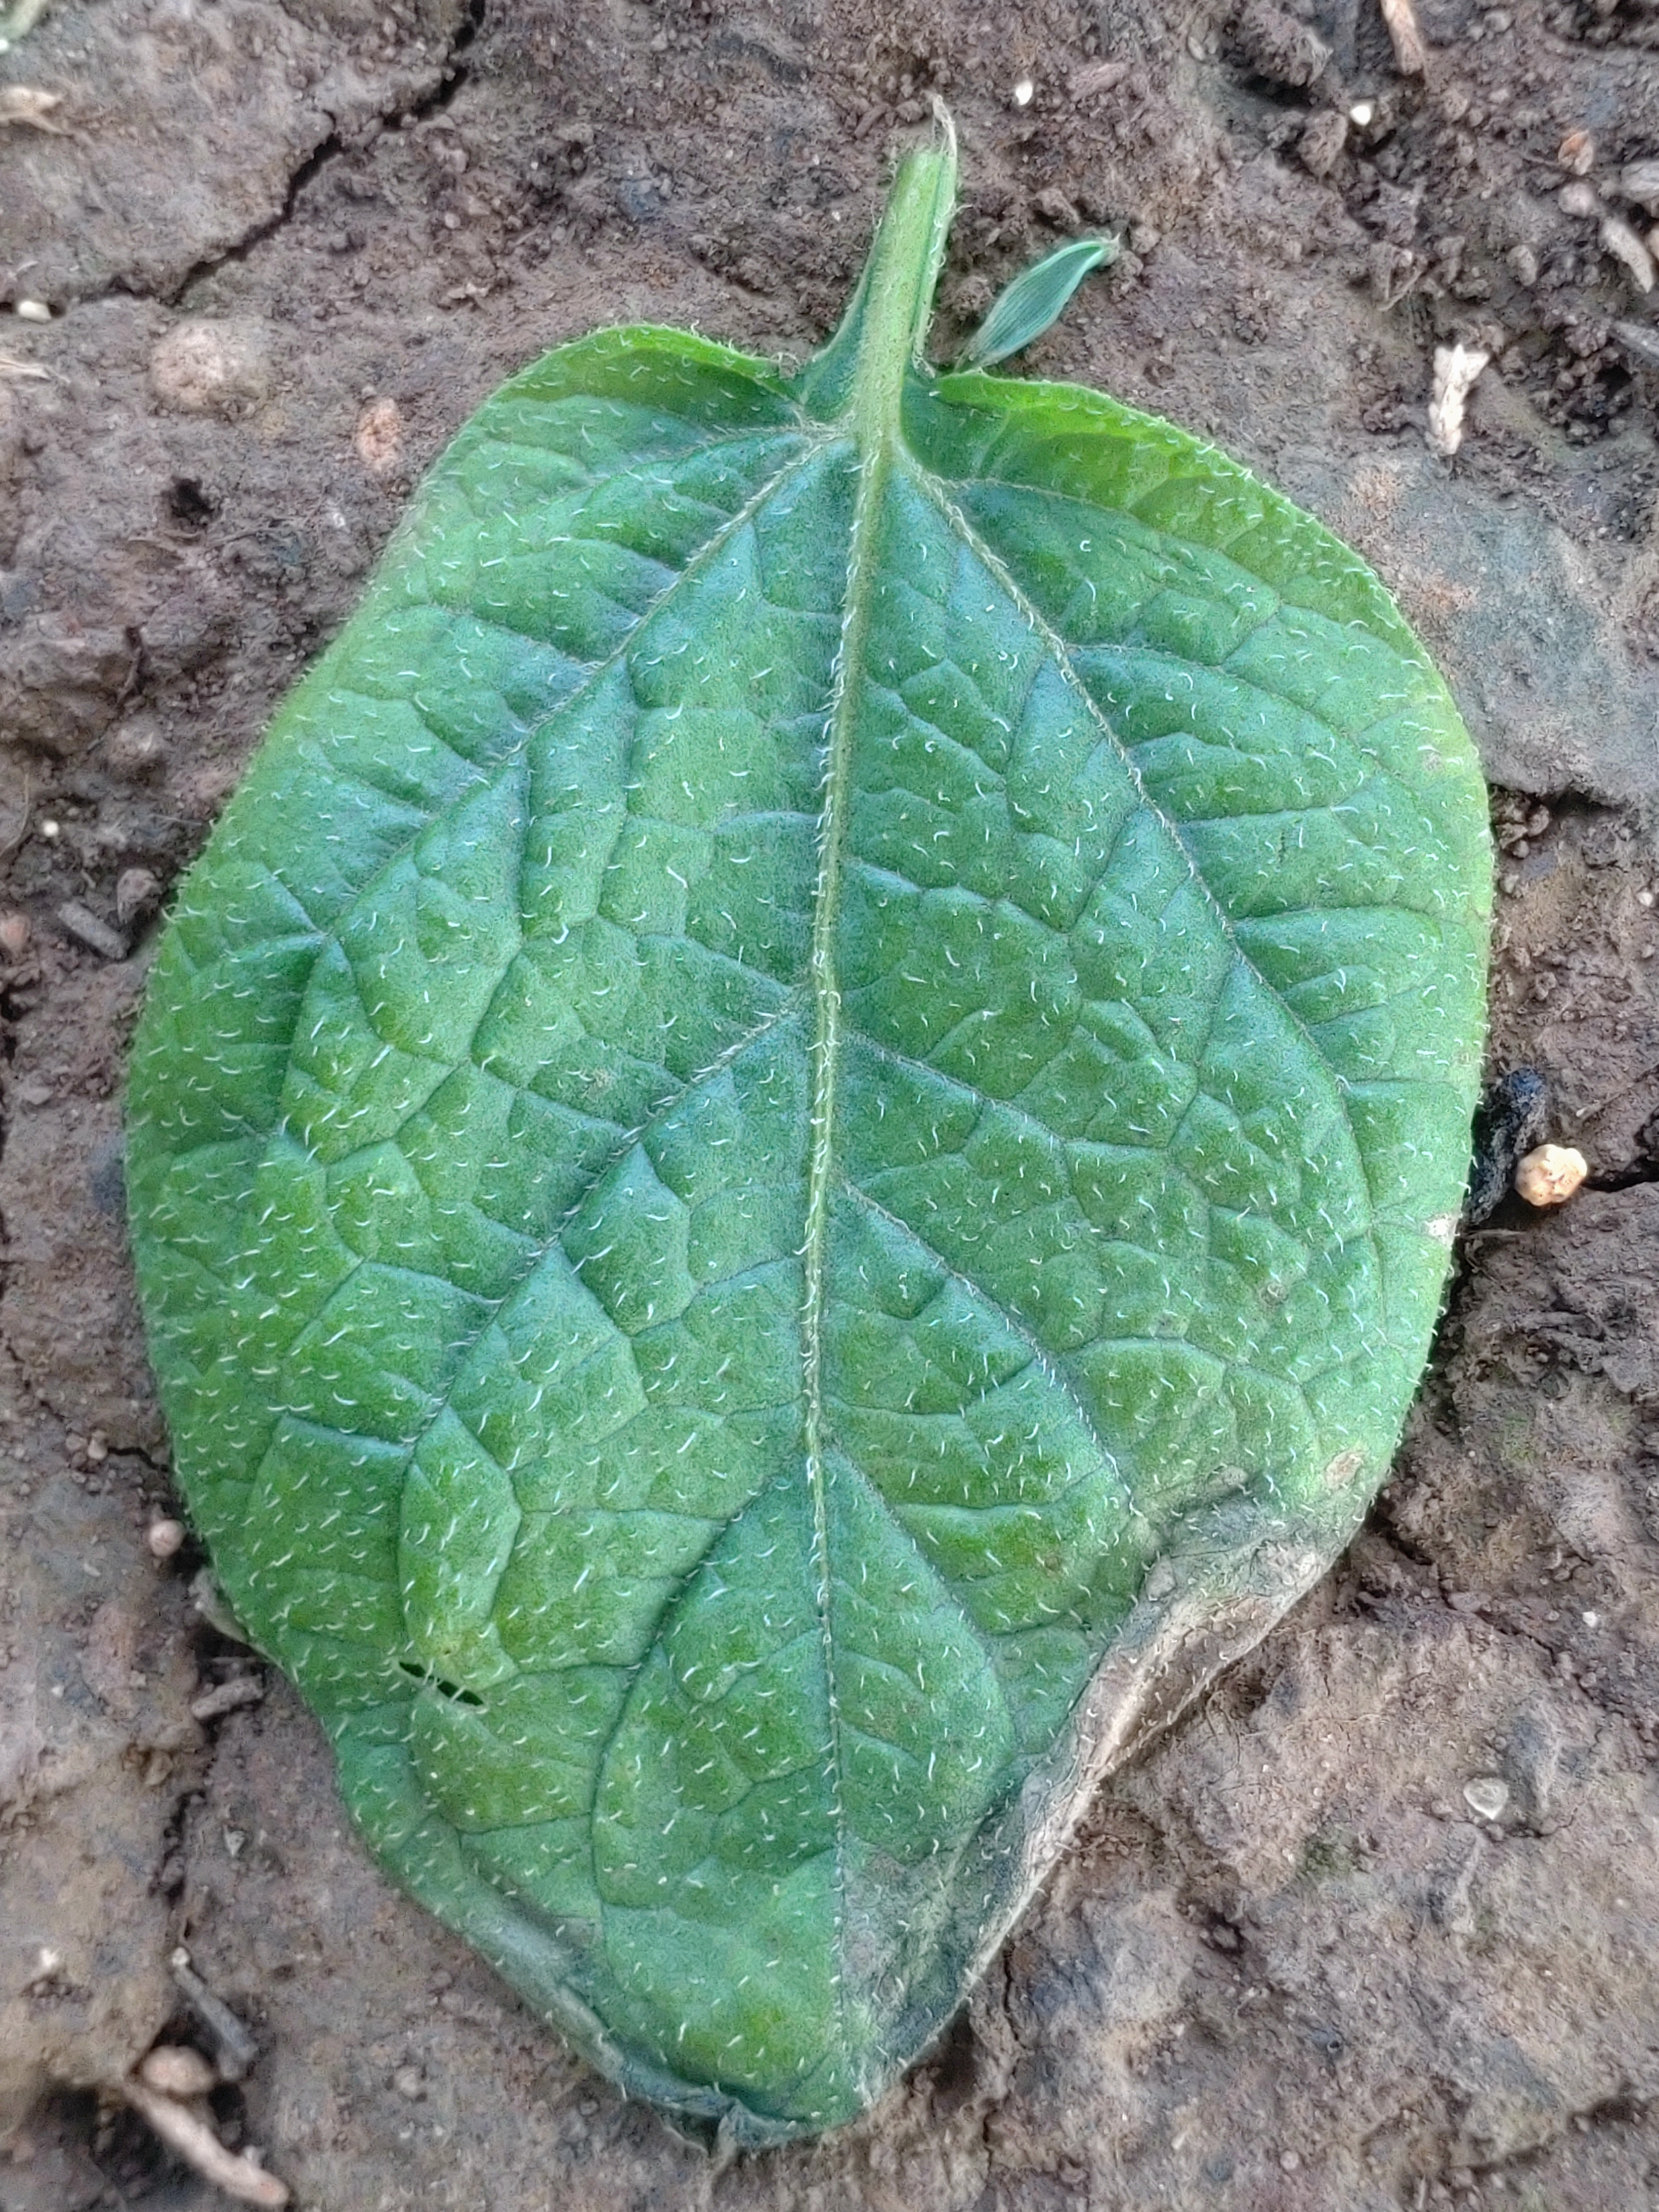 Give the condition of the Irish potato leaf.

early blight
